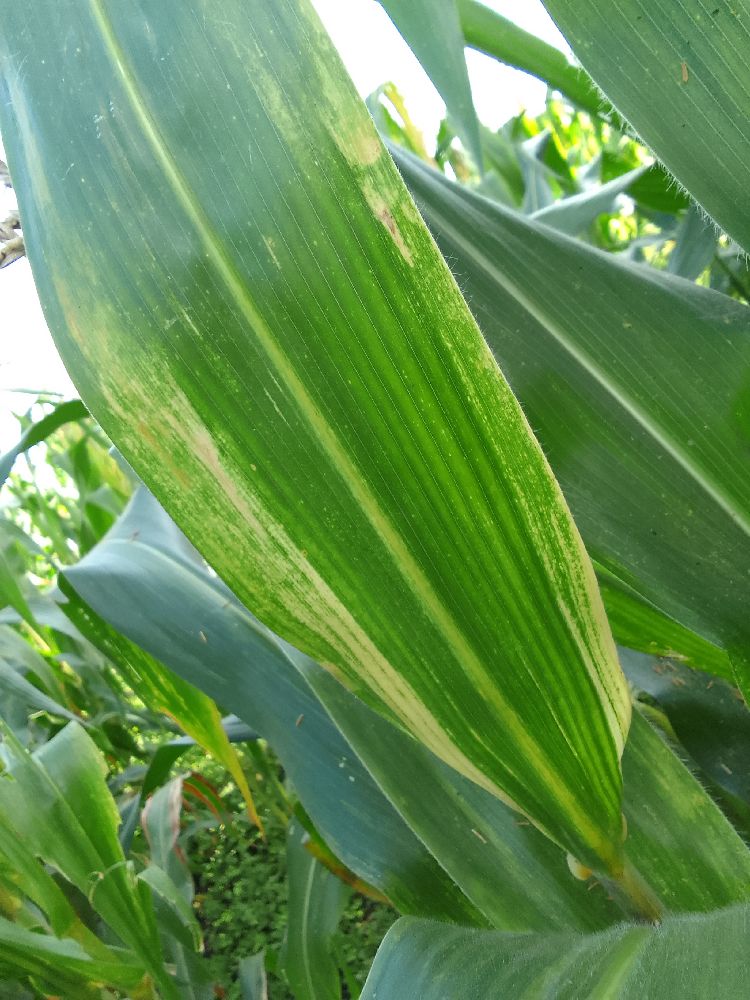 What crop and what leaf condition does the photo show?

maize, maize lethal necrosis
